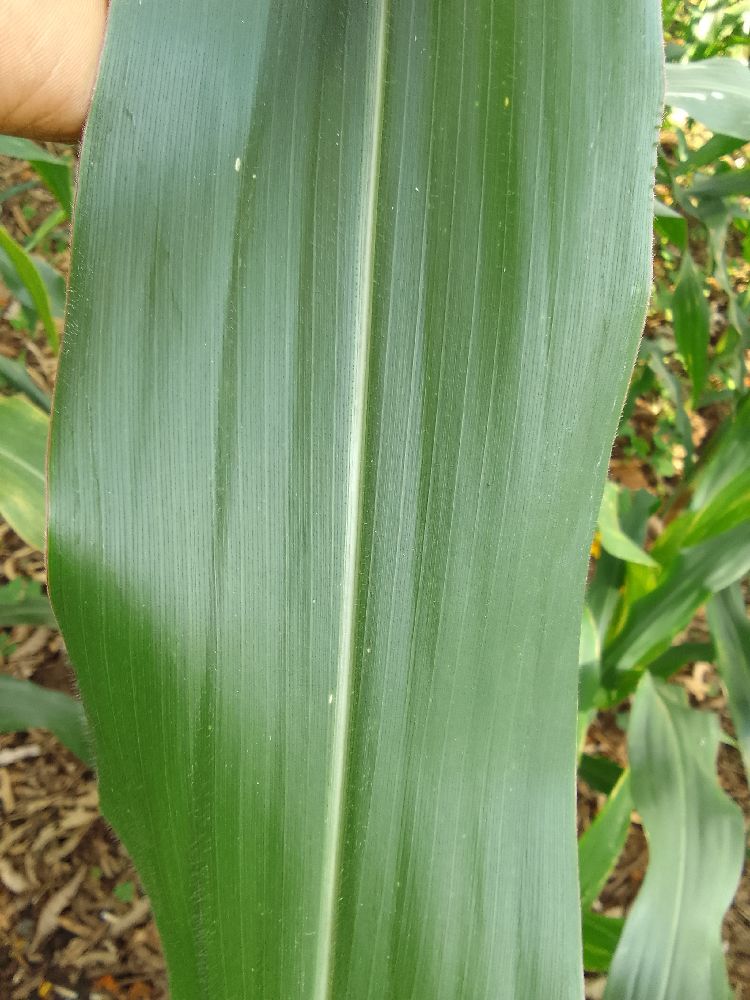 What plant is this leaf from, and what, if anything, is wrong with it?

maize, healthy
